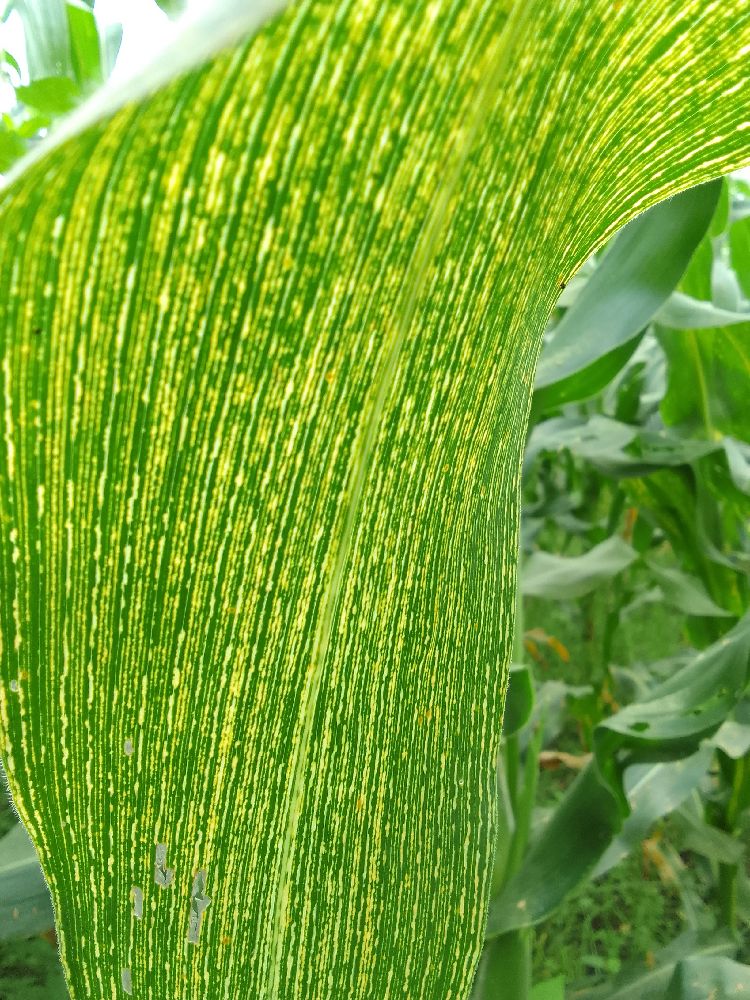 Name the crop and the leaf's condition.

maize, maize streak virus
